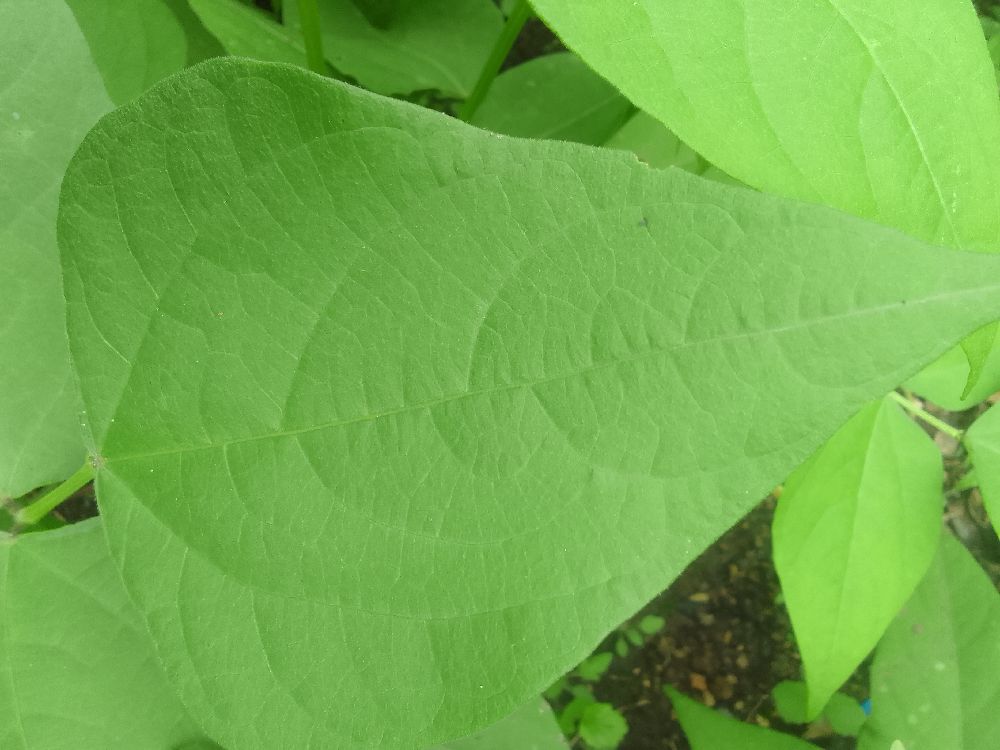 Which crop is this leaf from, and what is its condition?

common bean, healthy
